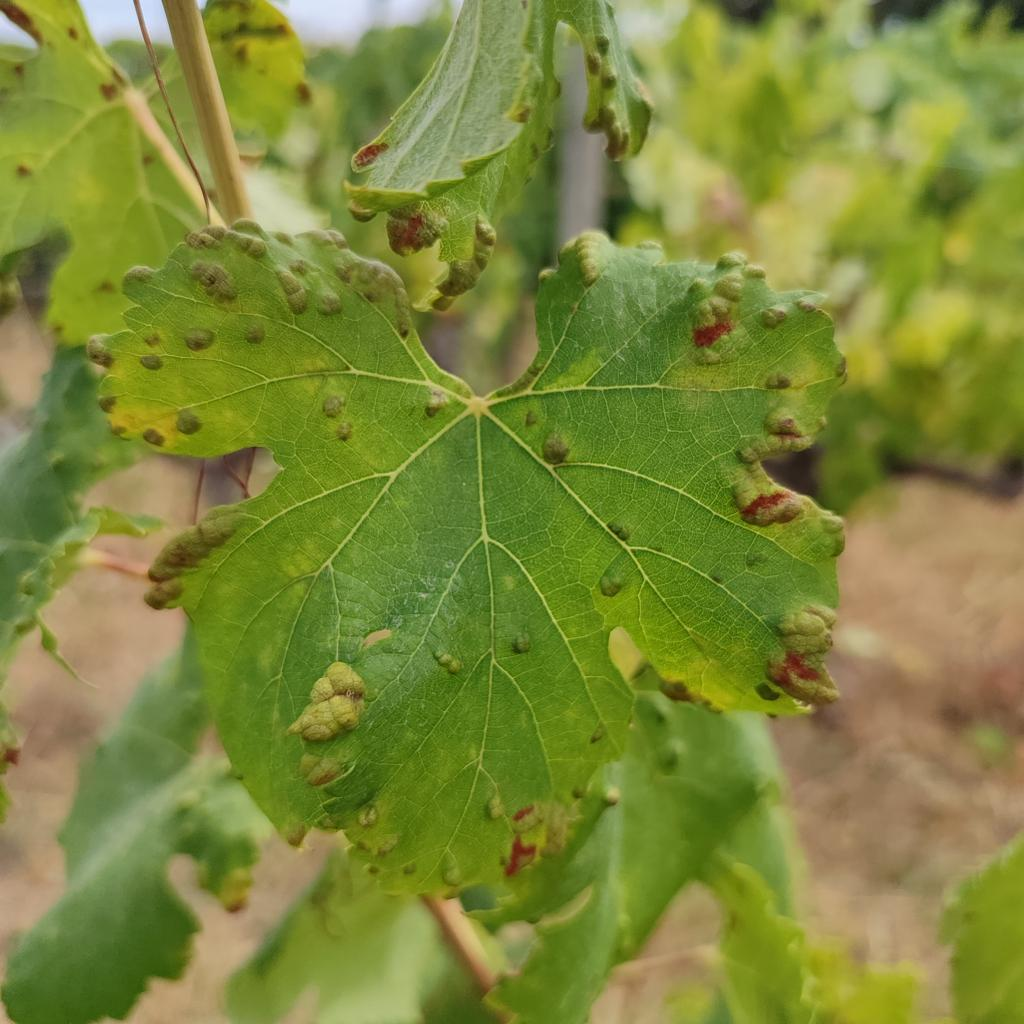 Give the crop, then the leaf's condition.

grapevine, erineum mite
